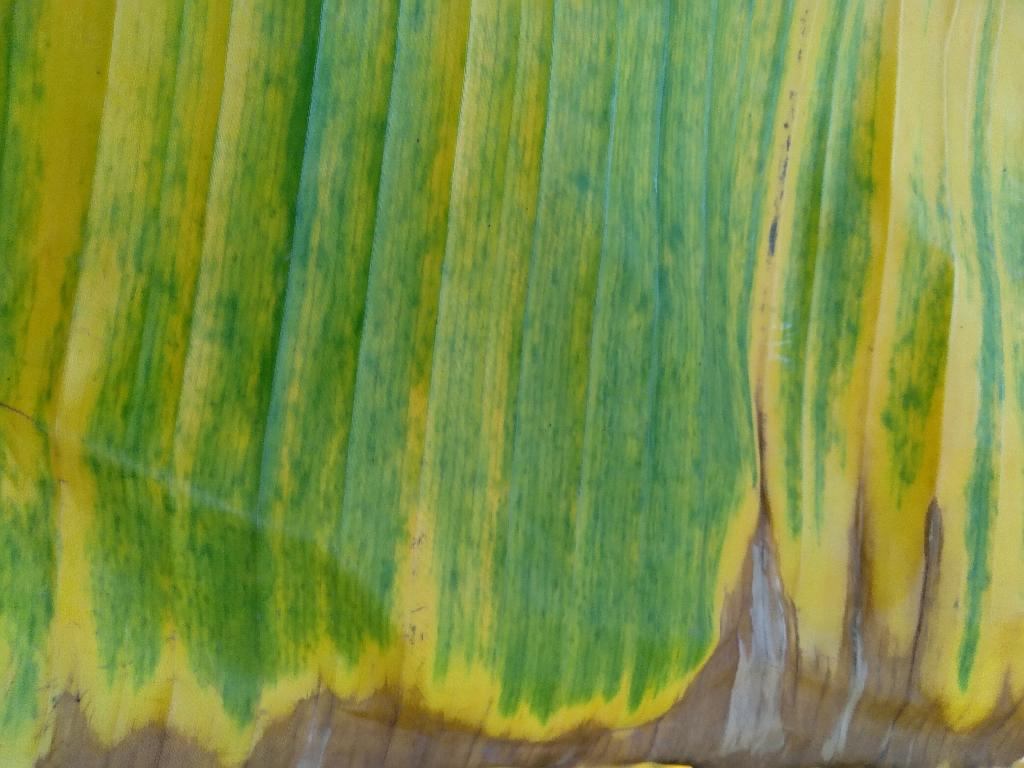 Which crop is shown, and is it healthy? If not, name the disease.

banana, fusarium wilt race 1
